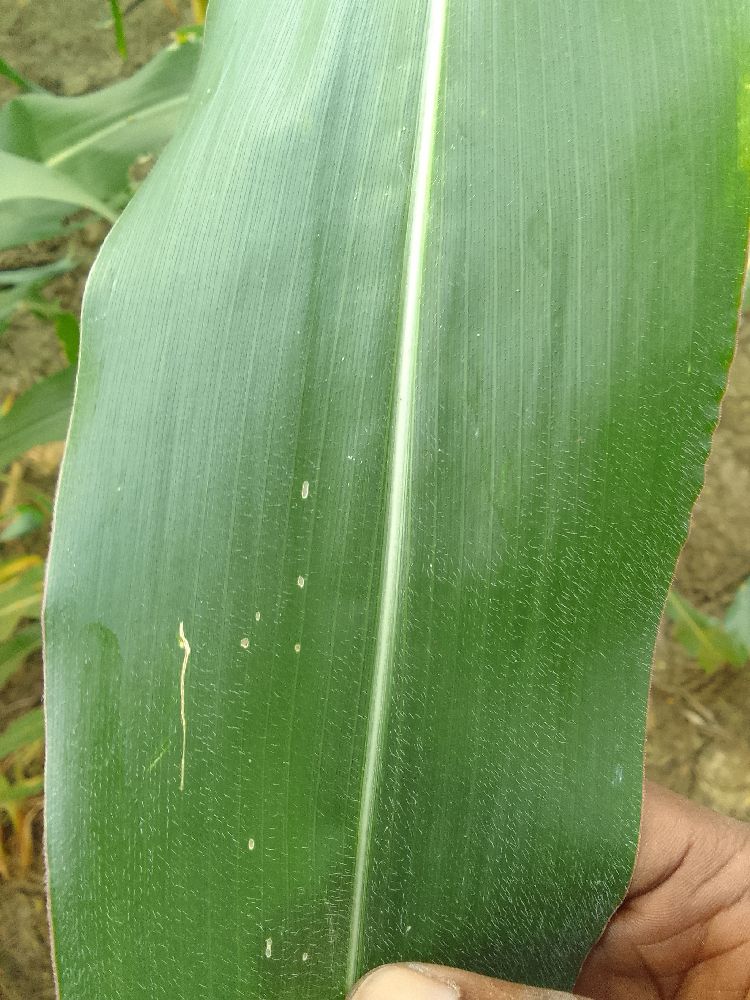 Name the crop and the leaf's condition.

maize, healthy
